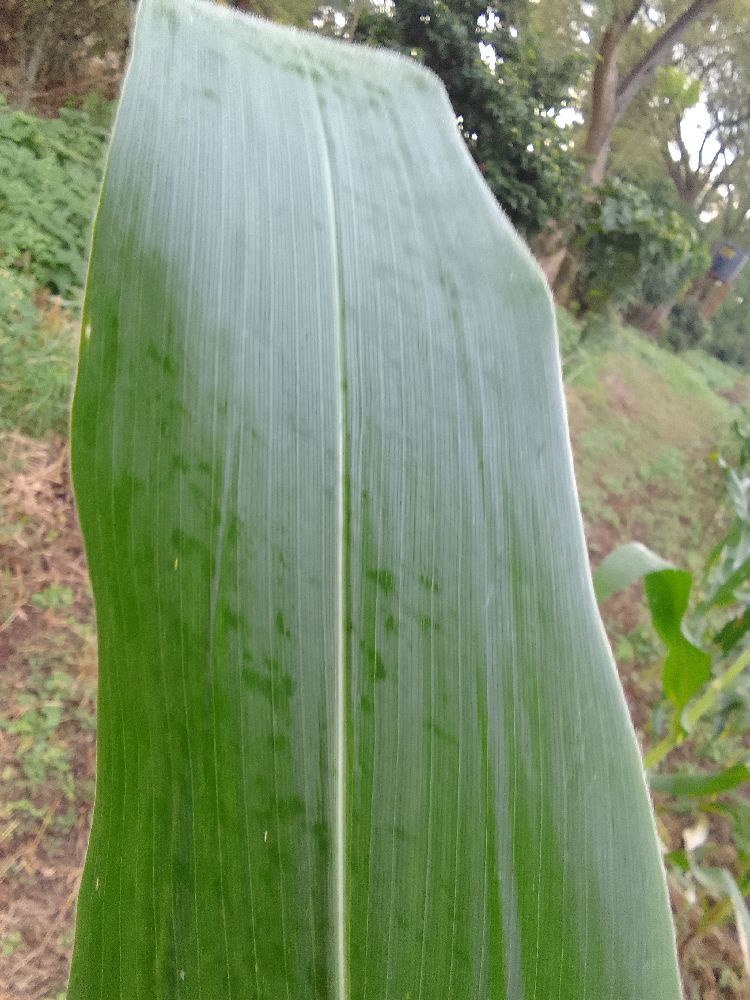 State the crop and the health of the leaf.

maize, healthy
